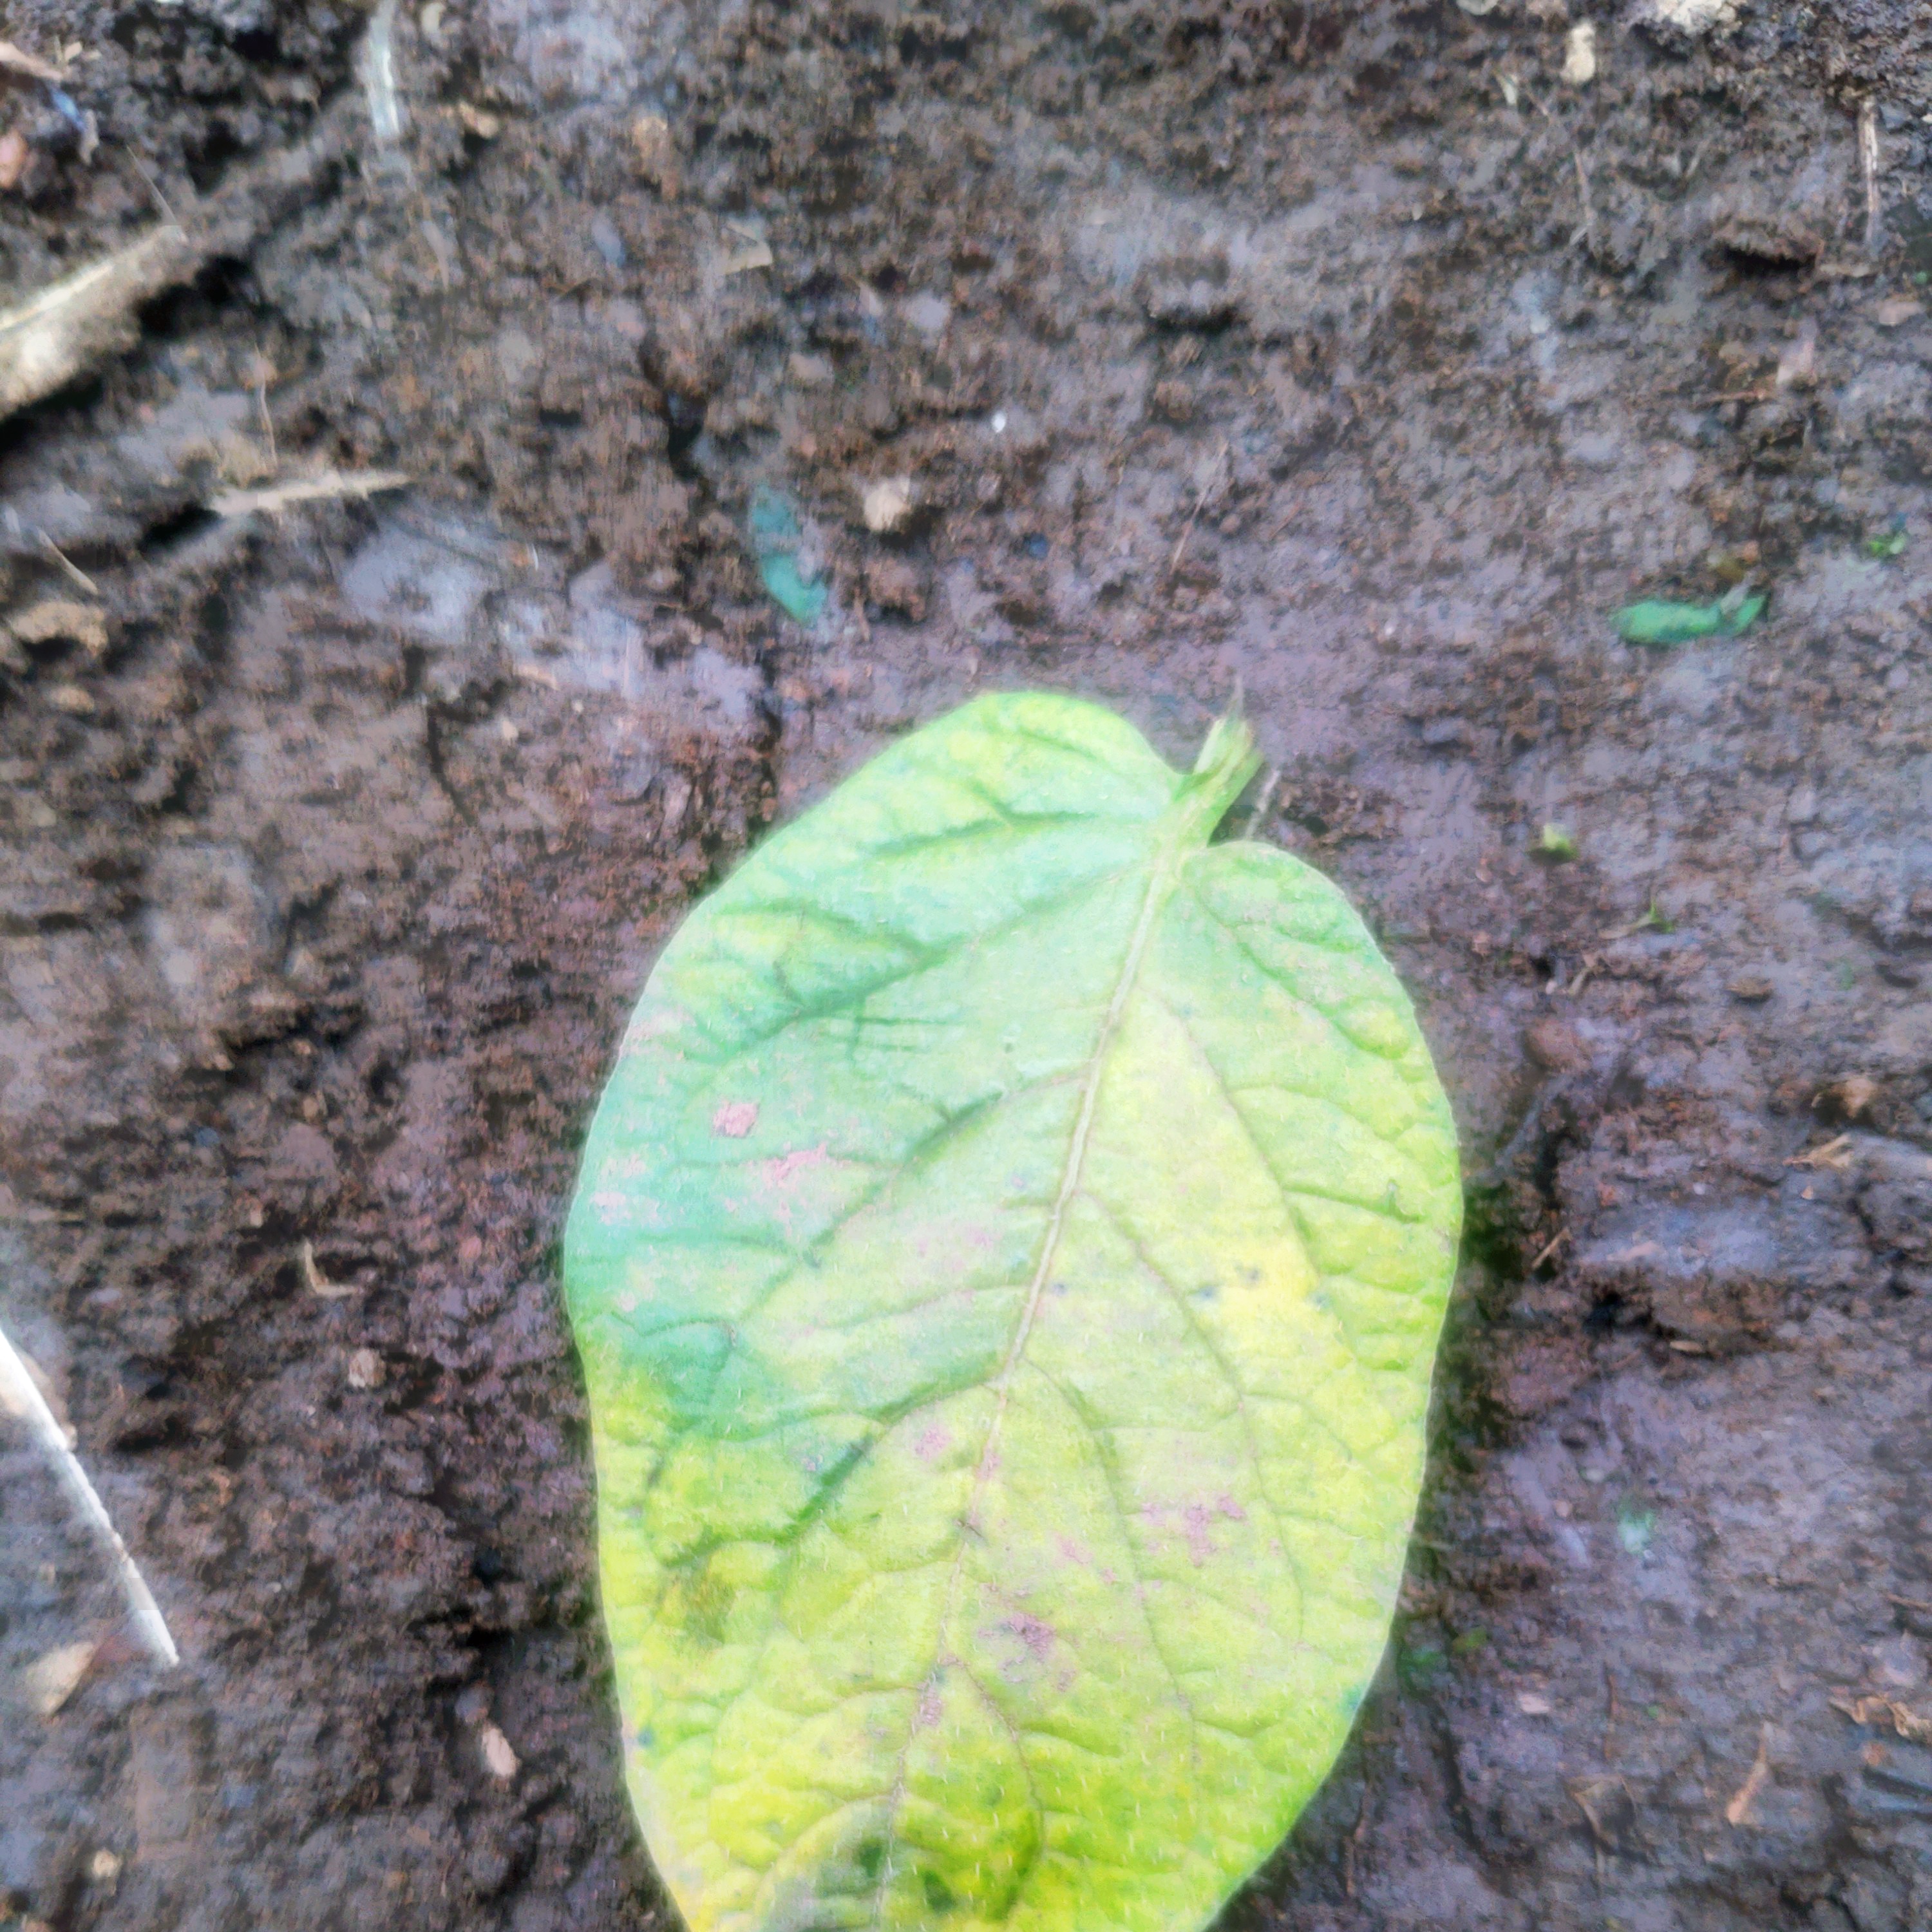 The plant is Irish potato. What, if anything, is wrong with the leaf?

late blight
